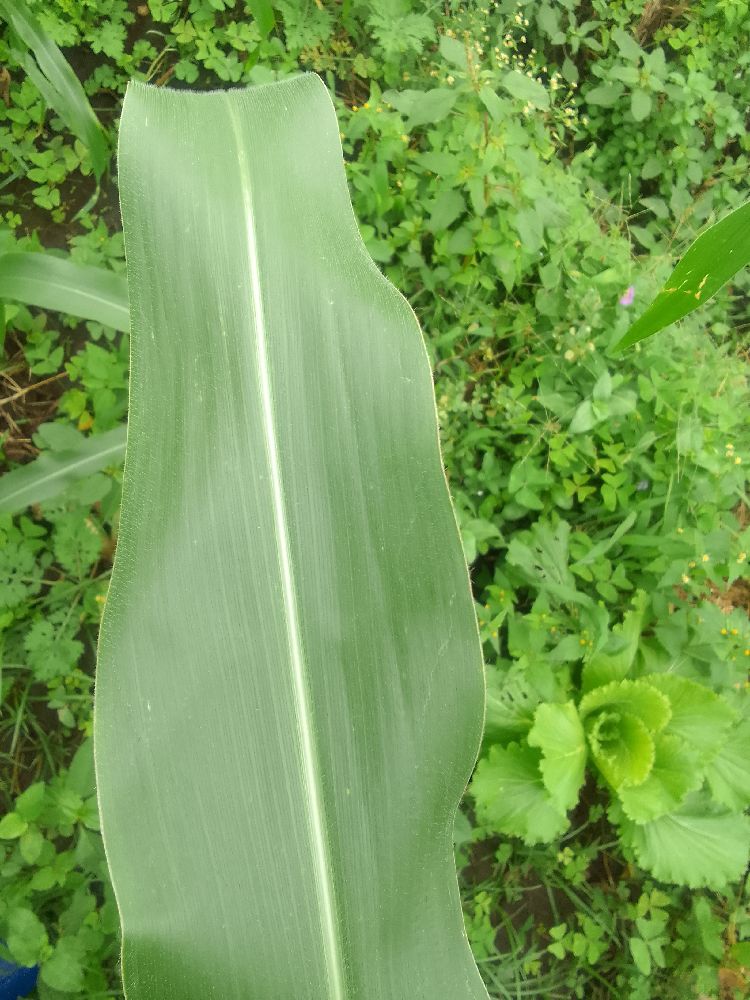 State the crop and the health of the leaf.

maize, healthy
